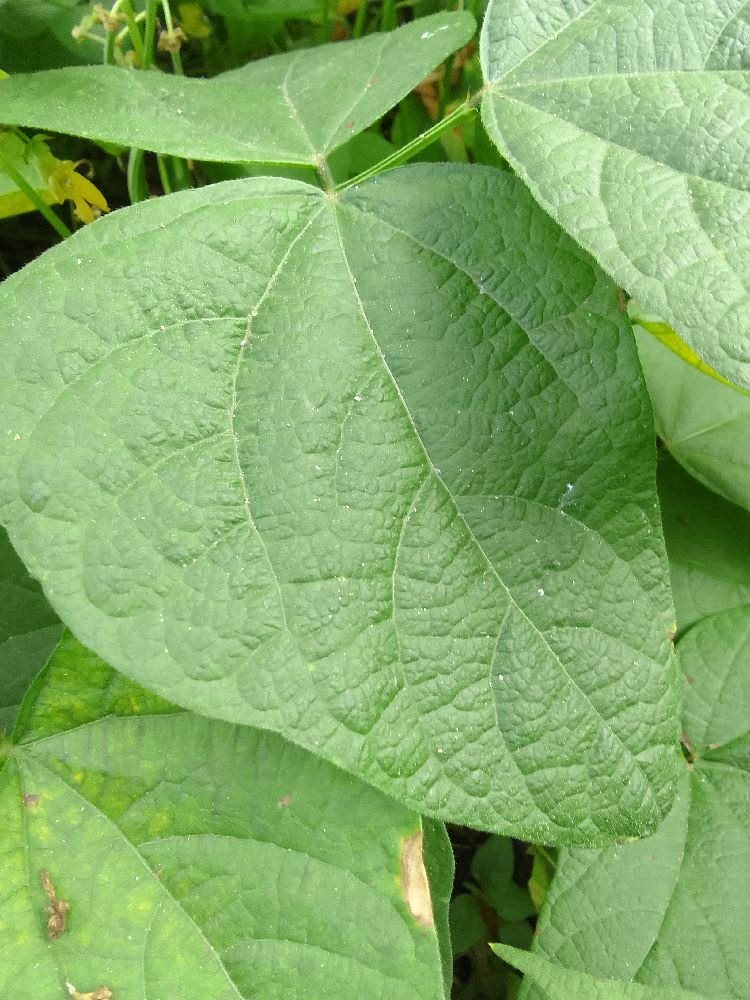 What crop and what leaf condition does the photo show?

common bean, healthy
